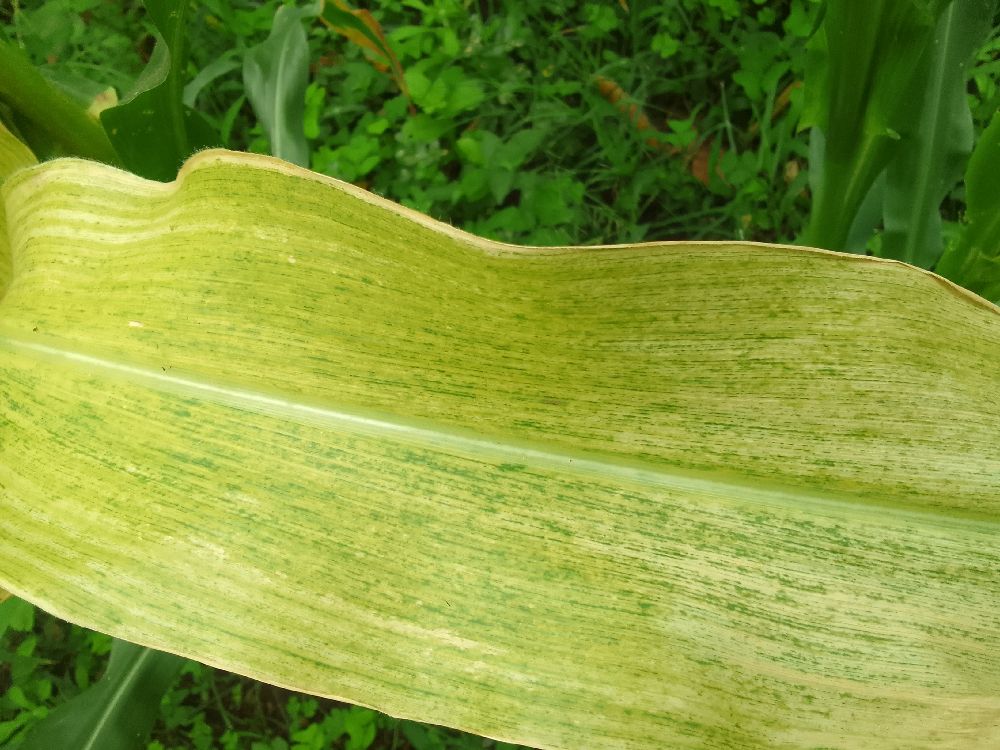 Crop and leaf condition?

maize, maize lethal necrosis
